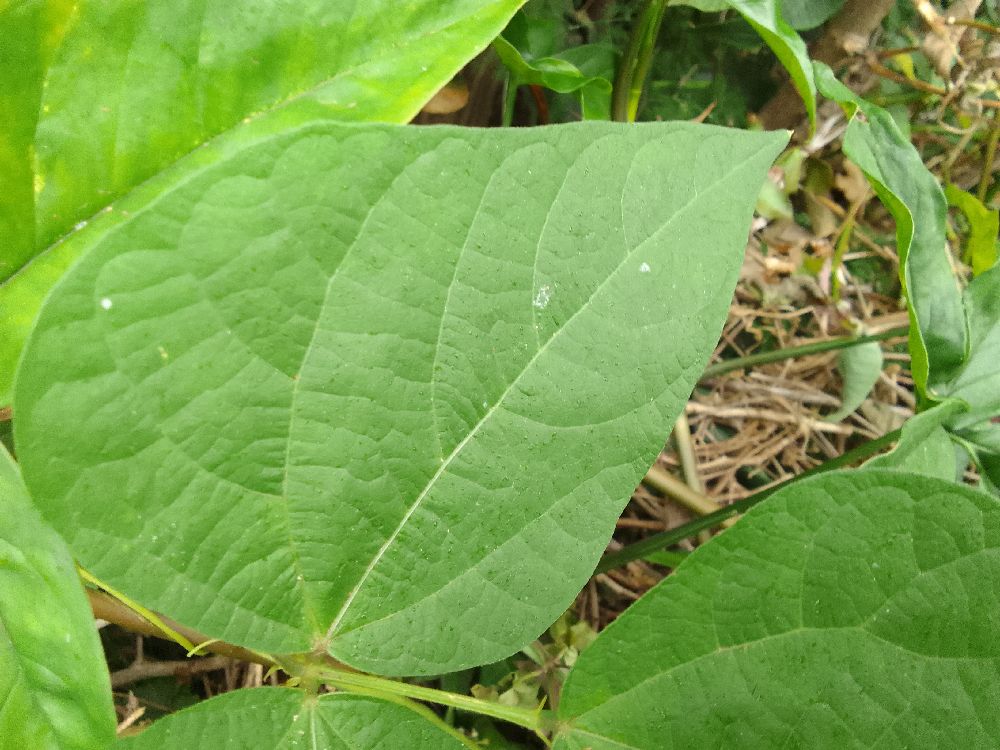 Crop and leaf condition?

common bean, healthy
